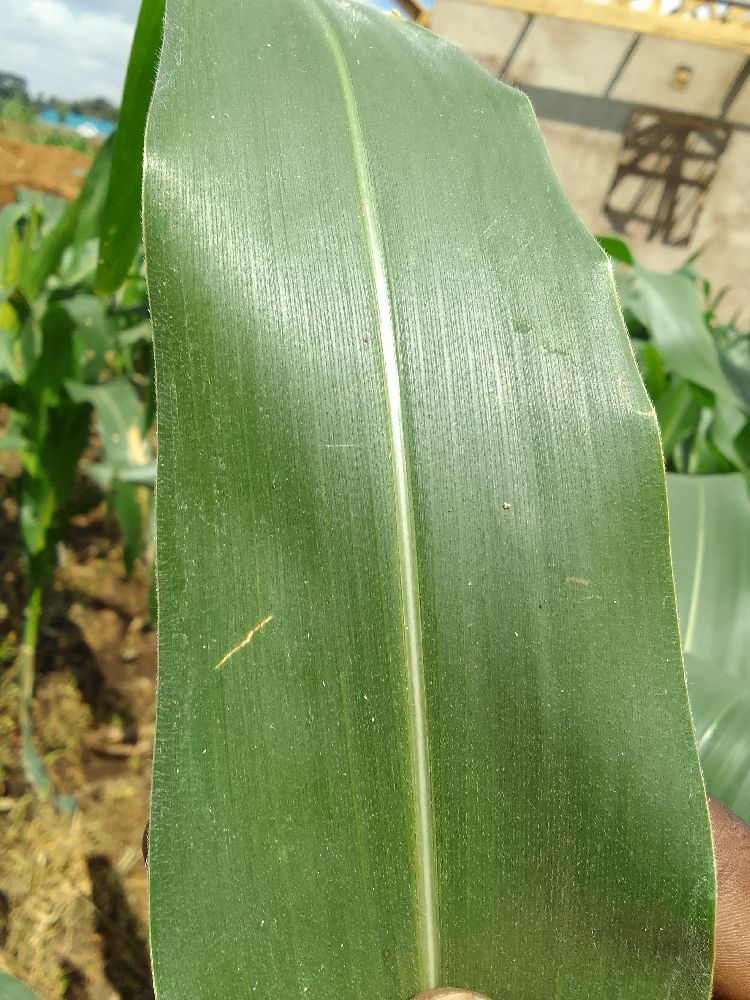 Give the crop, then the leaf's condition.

maize, healthy
